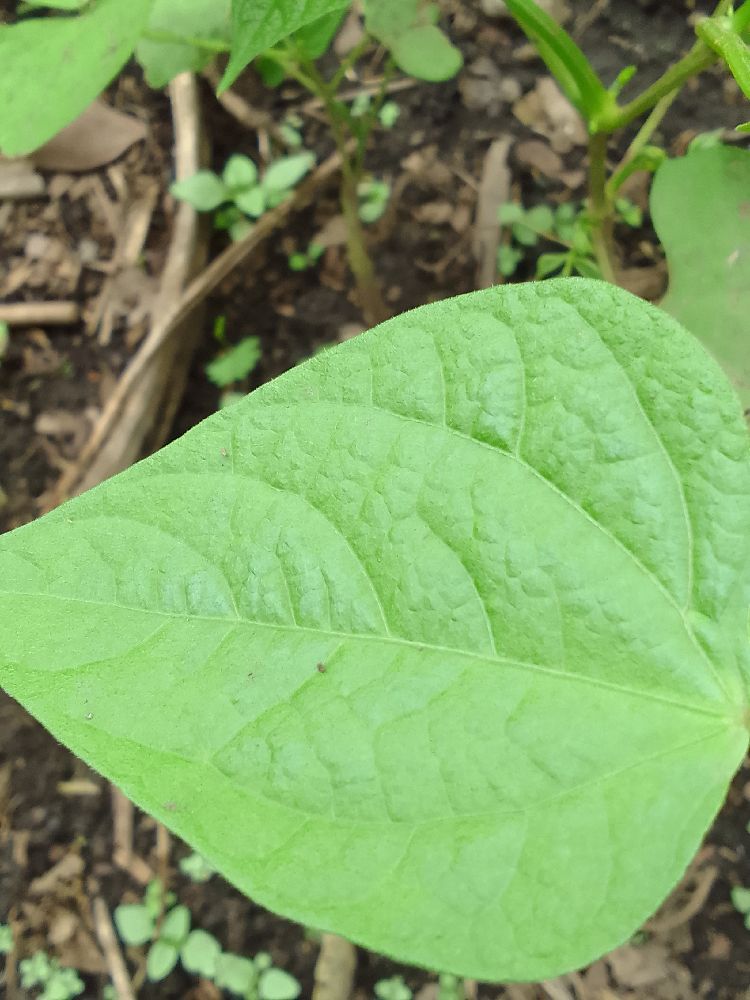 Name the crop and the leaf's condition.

common bean, healthy
